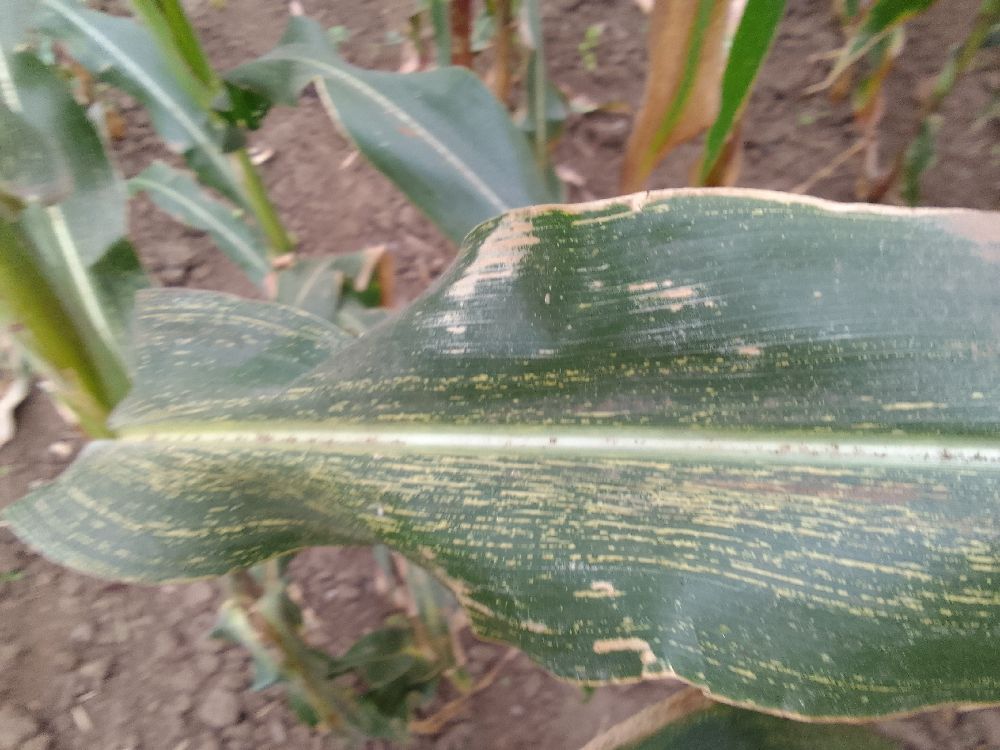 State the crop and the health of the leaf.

maize, maize streak virus
